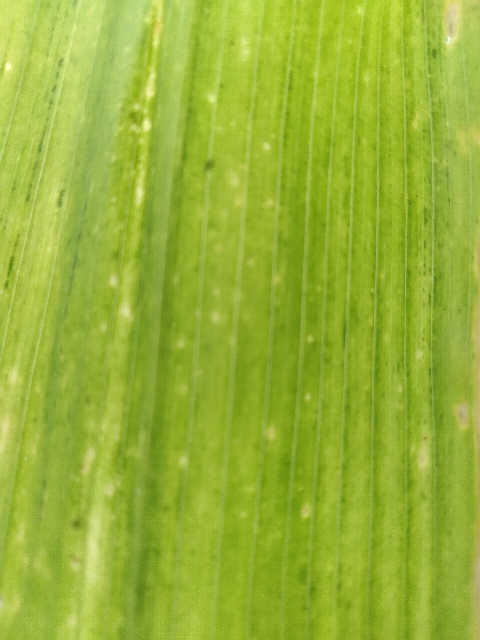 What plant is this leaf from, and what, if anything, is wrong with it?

maize, maize lethal necrosis
